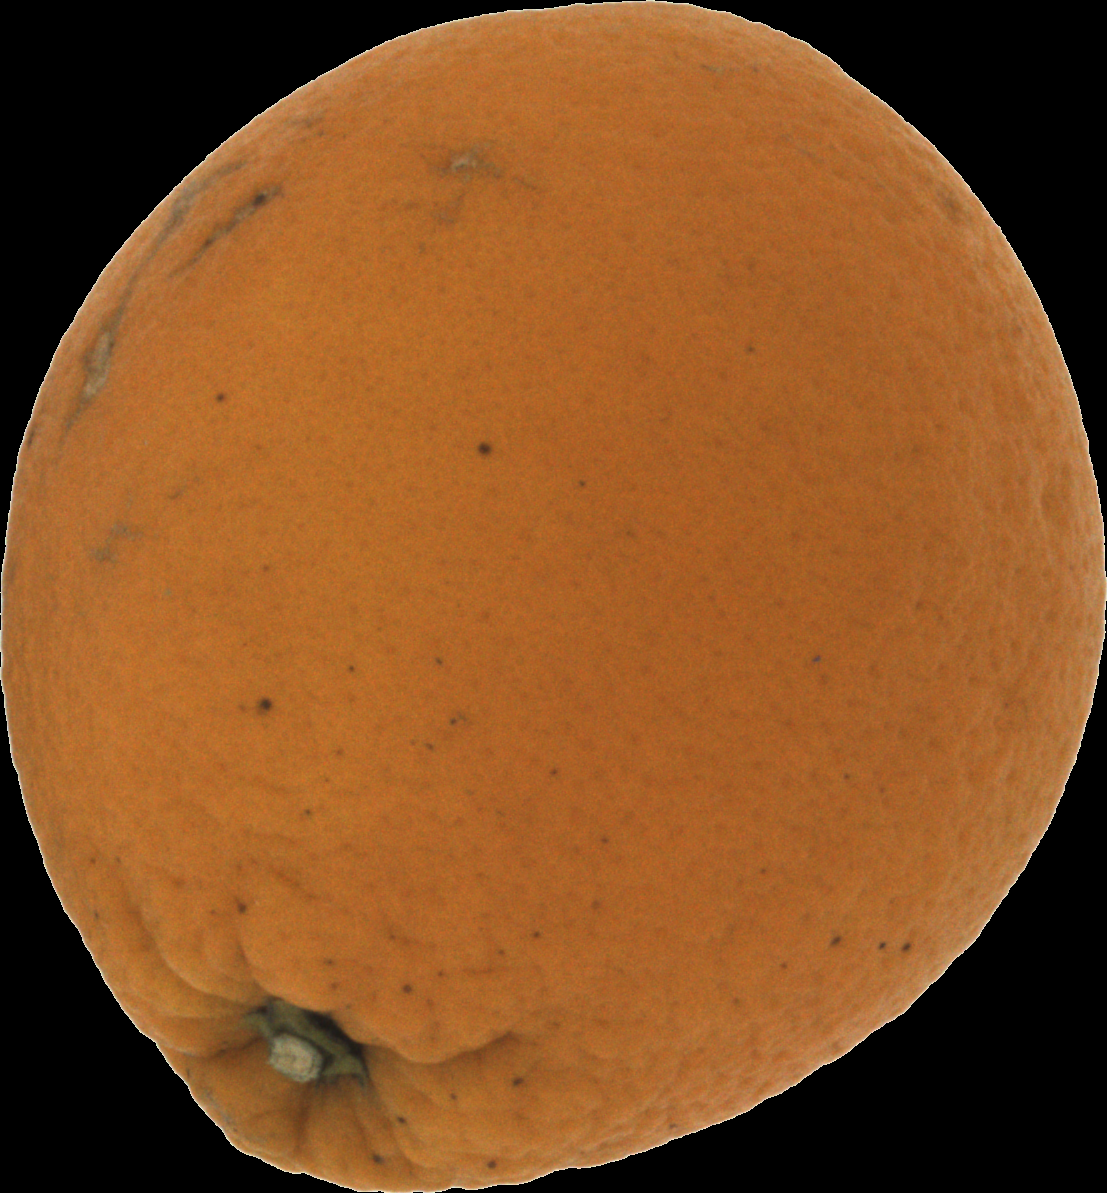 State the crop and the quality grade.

orange, bad
